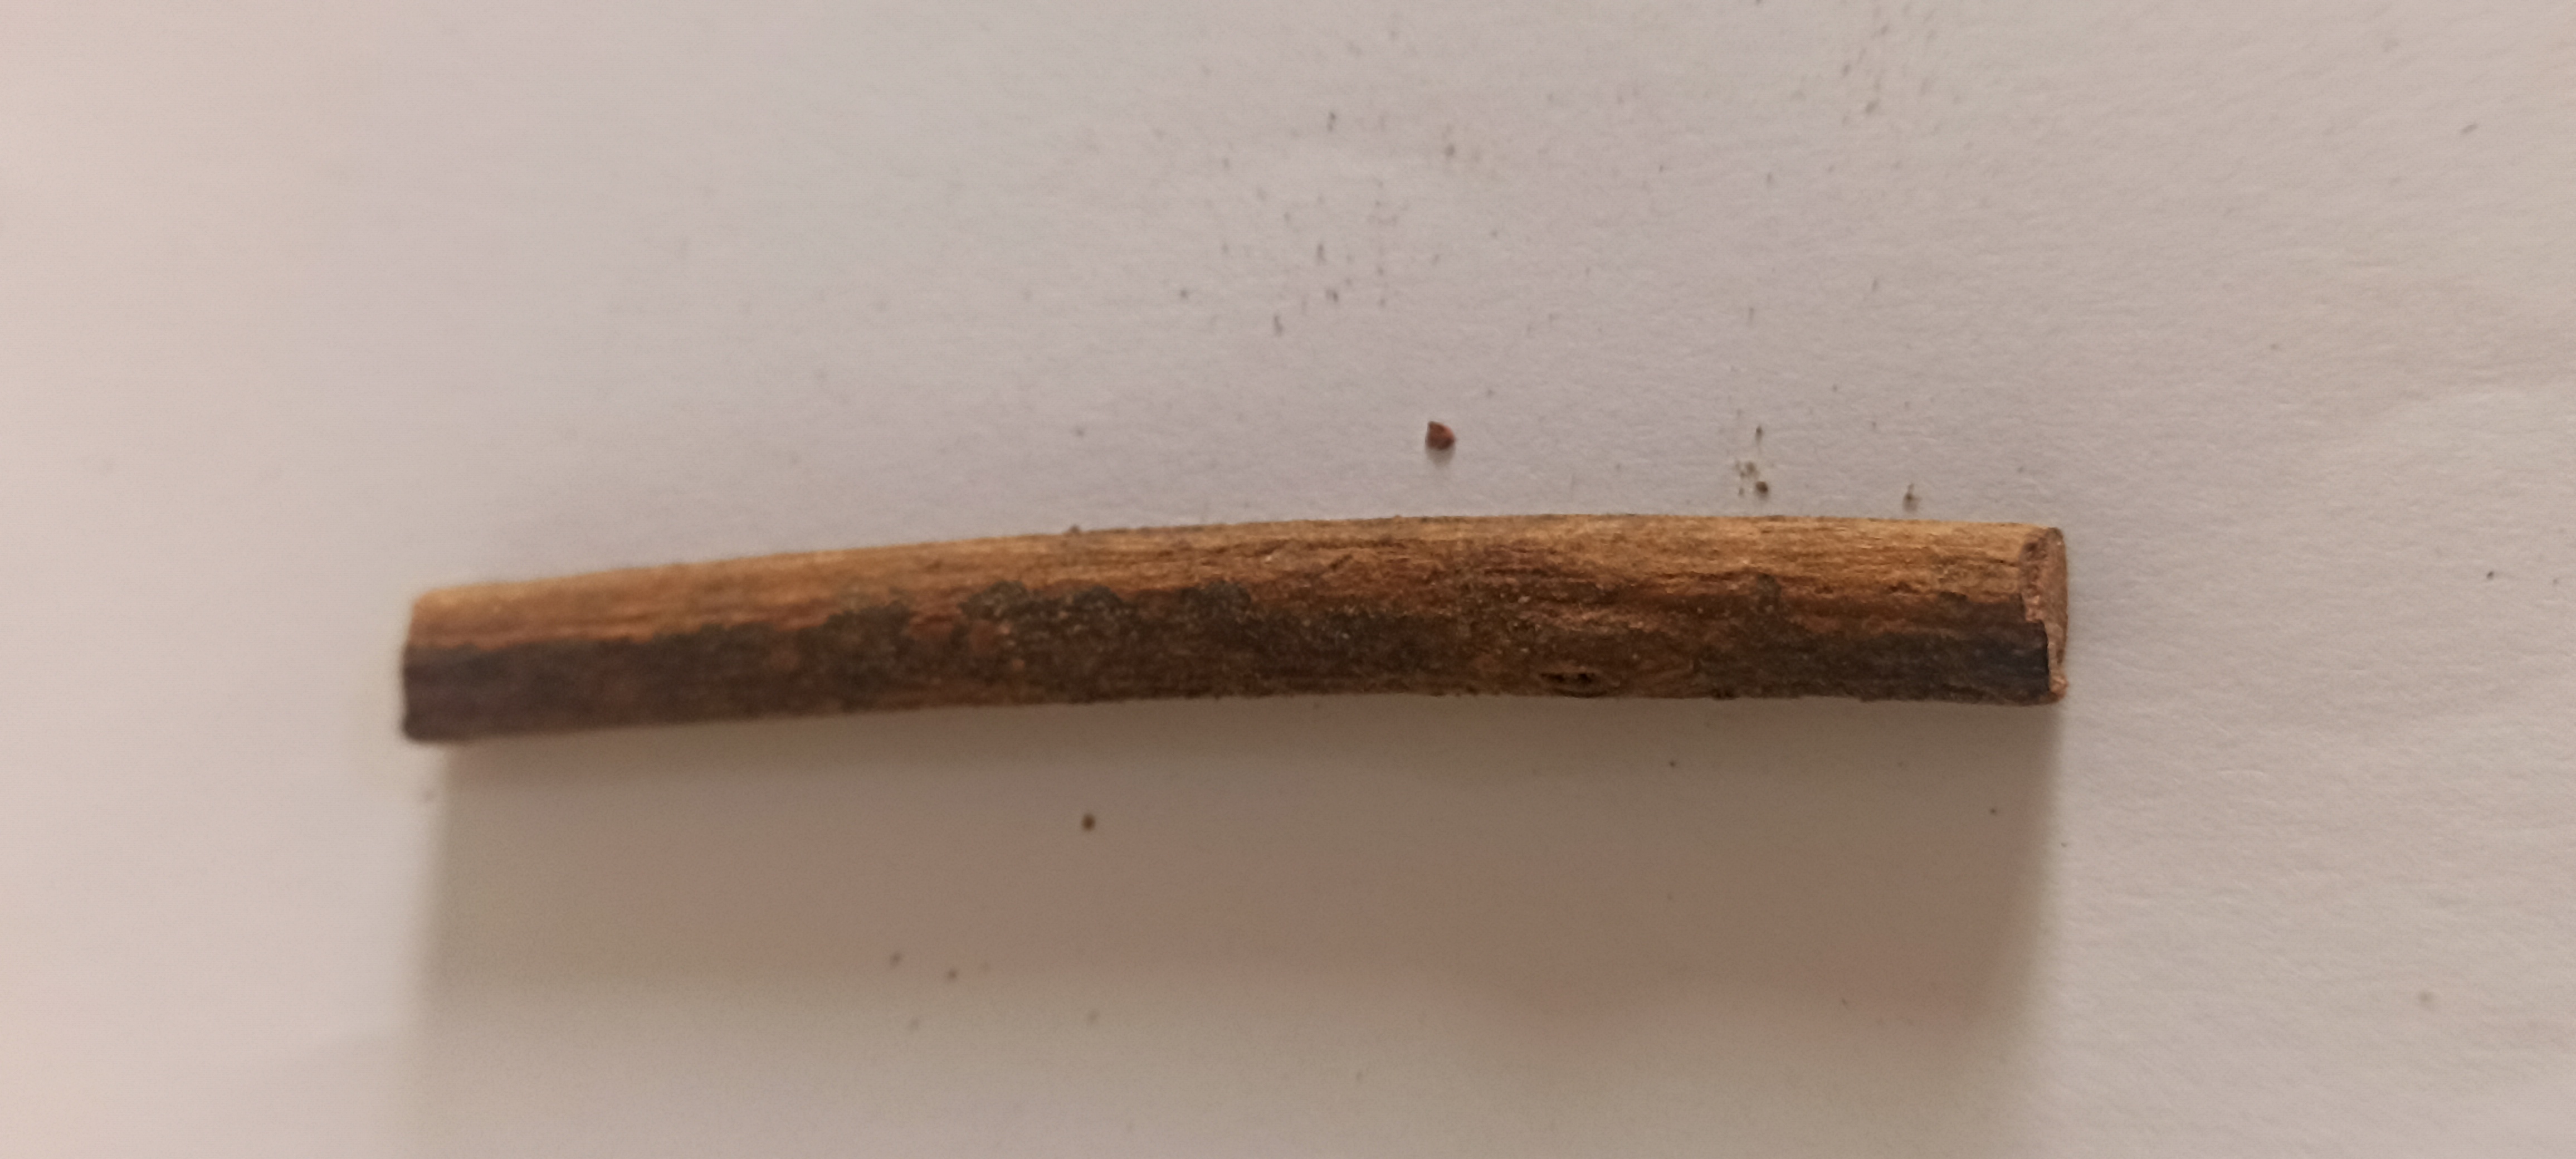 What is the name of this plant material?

manjistha
